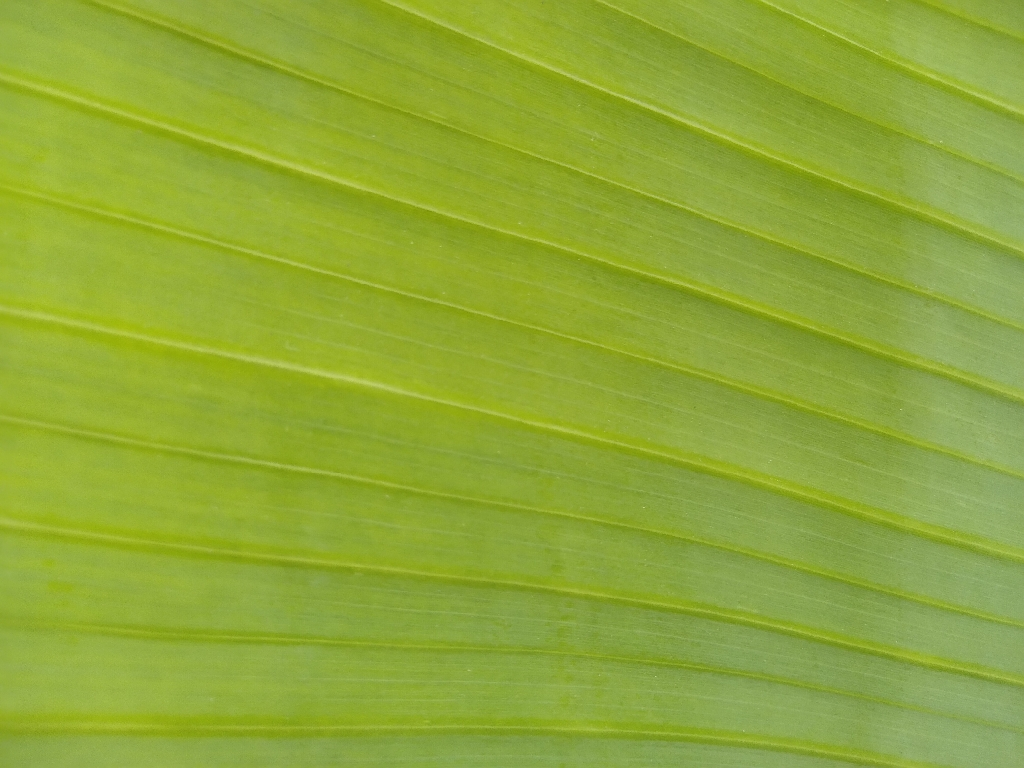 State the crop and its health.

banana, healthy
